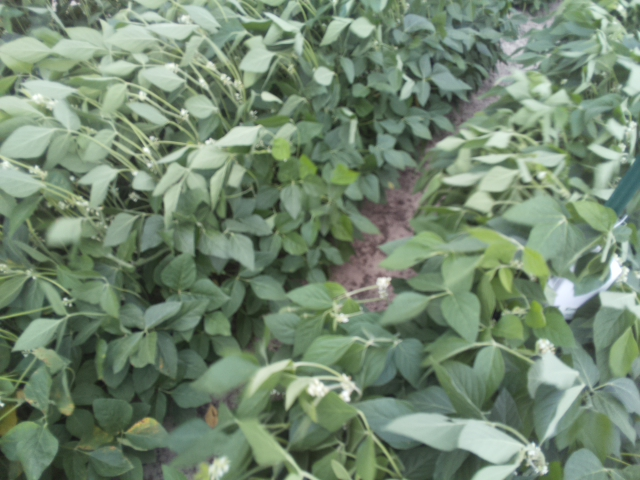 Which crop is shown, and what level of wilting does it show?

soybean, slight leaflet or petiole turgor loss in upper canopy
